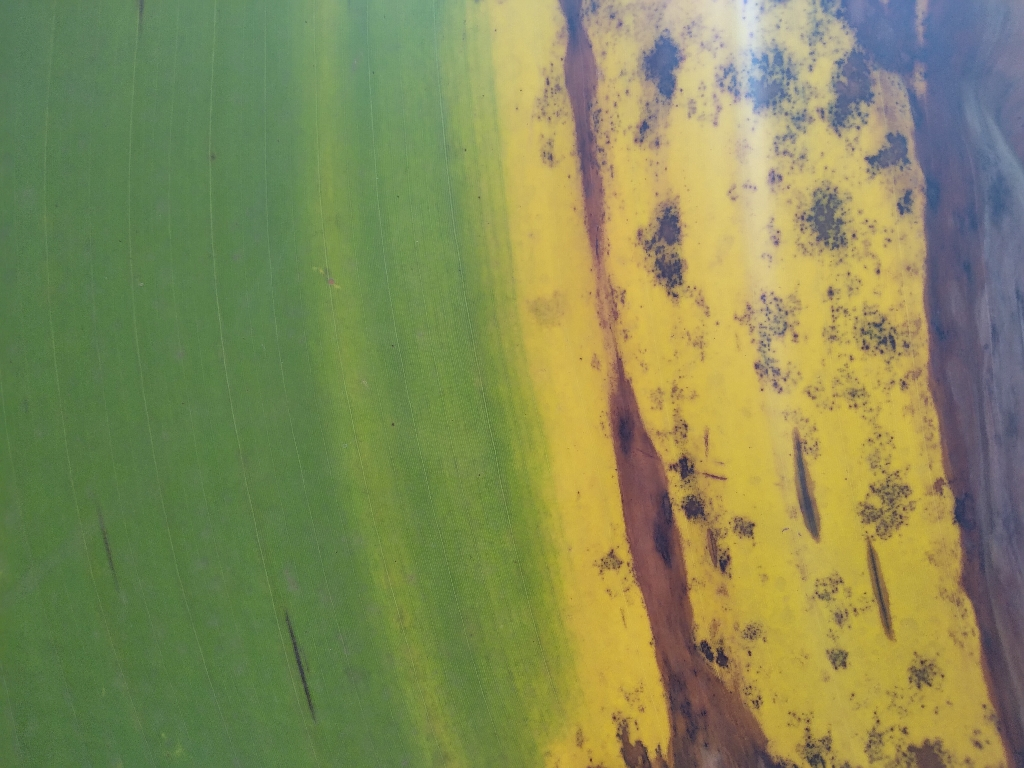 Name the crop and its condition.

banana, black sigatoka
